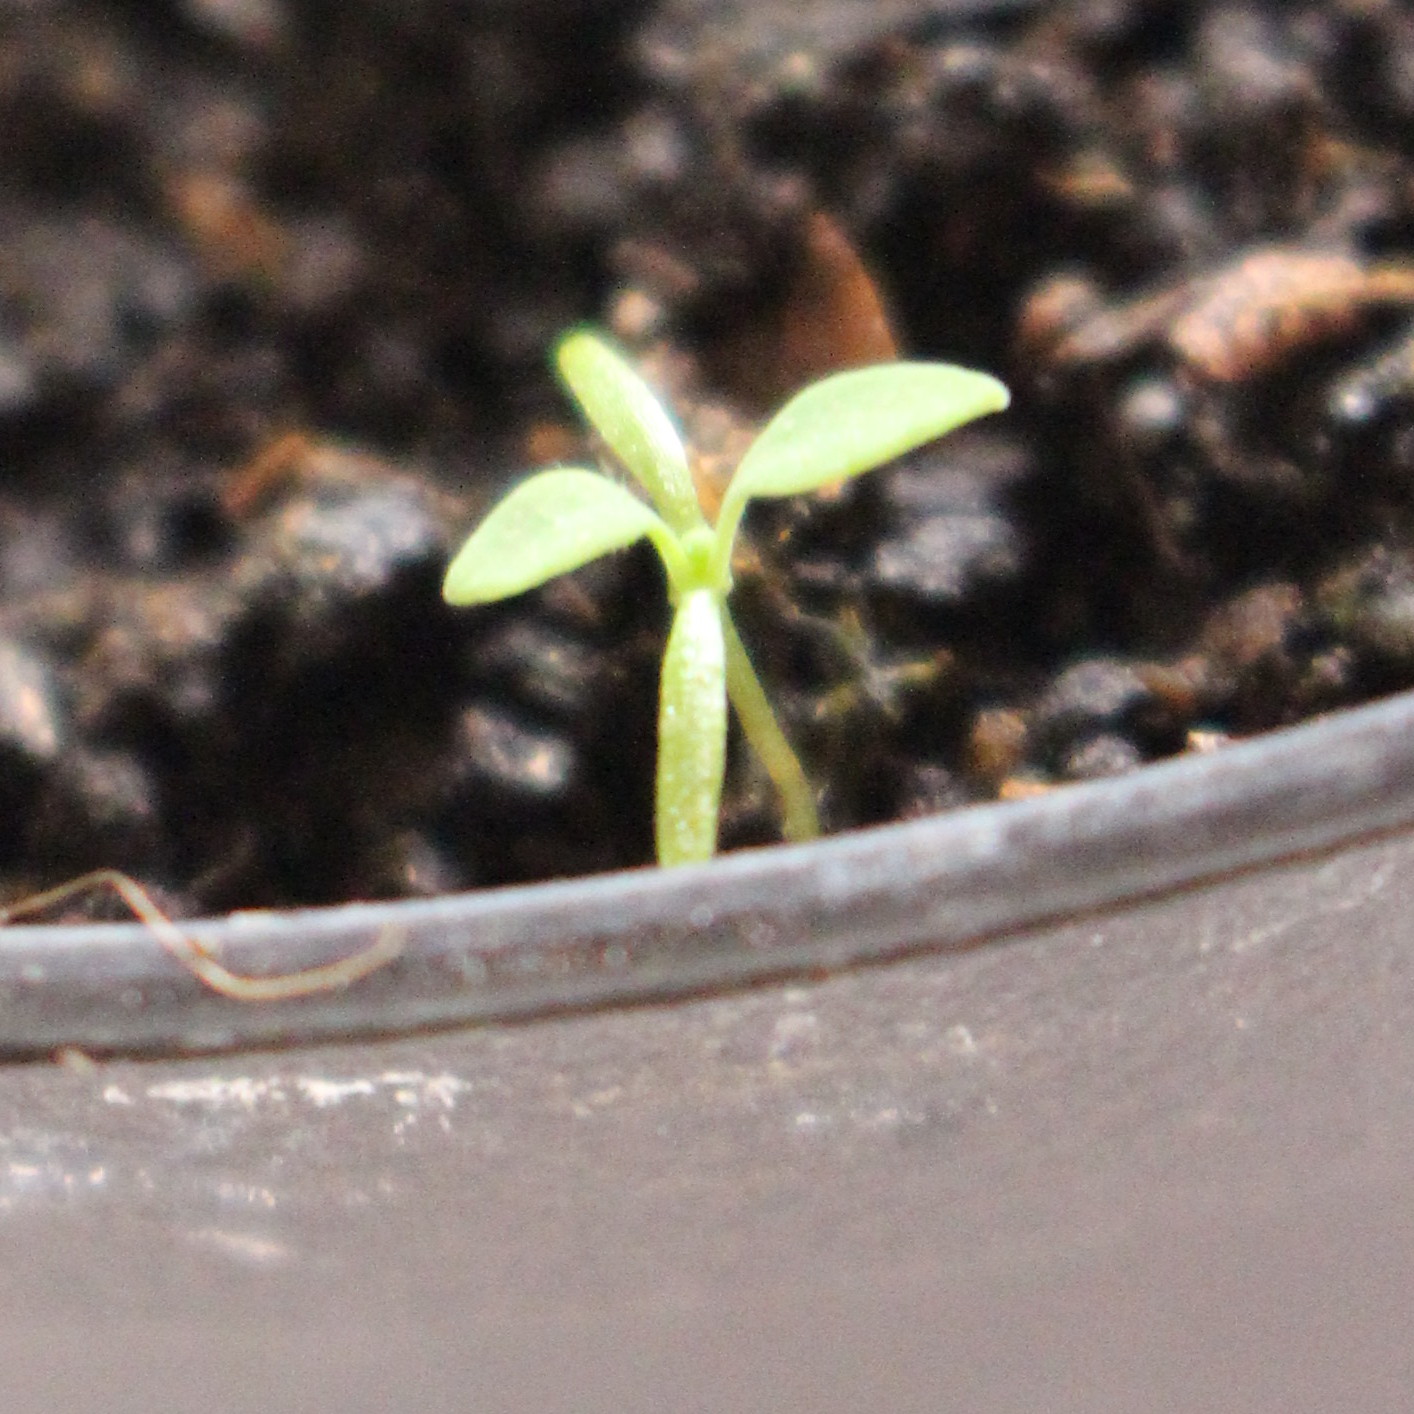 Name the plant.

Papaver rhoeas
